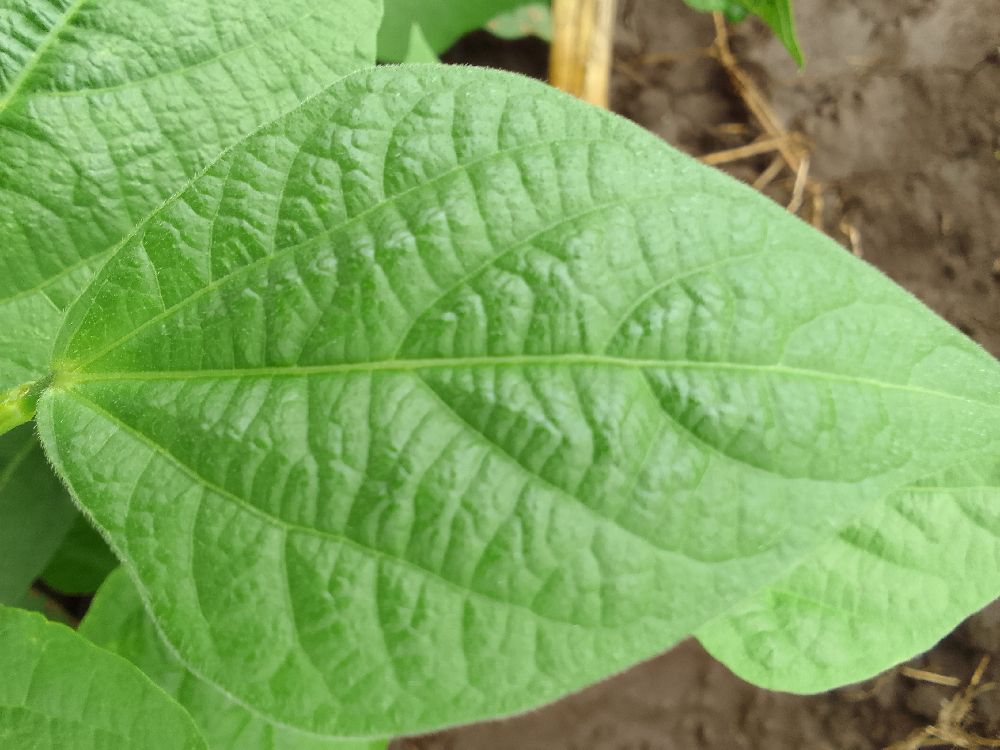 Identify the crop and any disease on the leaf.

common bean, healthy
